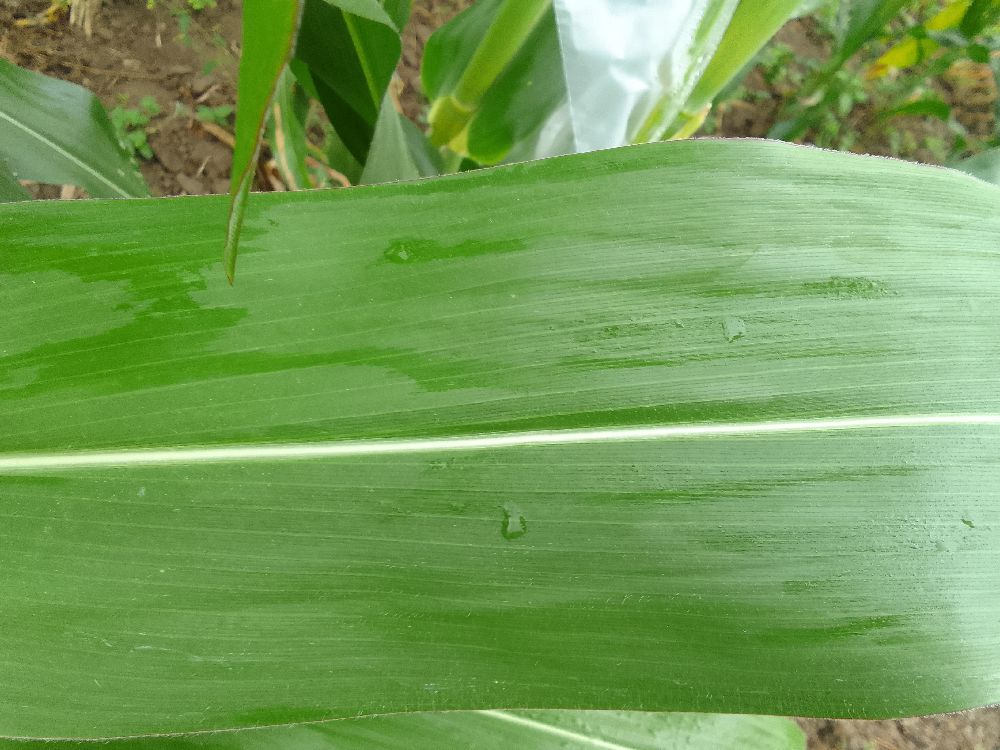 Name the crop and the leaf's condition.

maize, healthy
